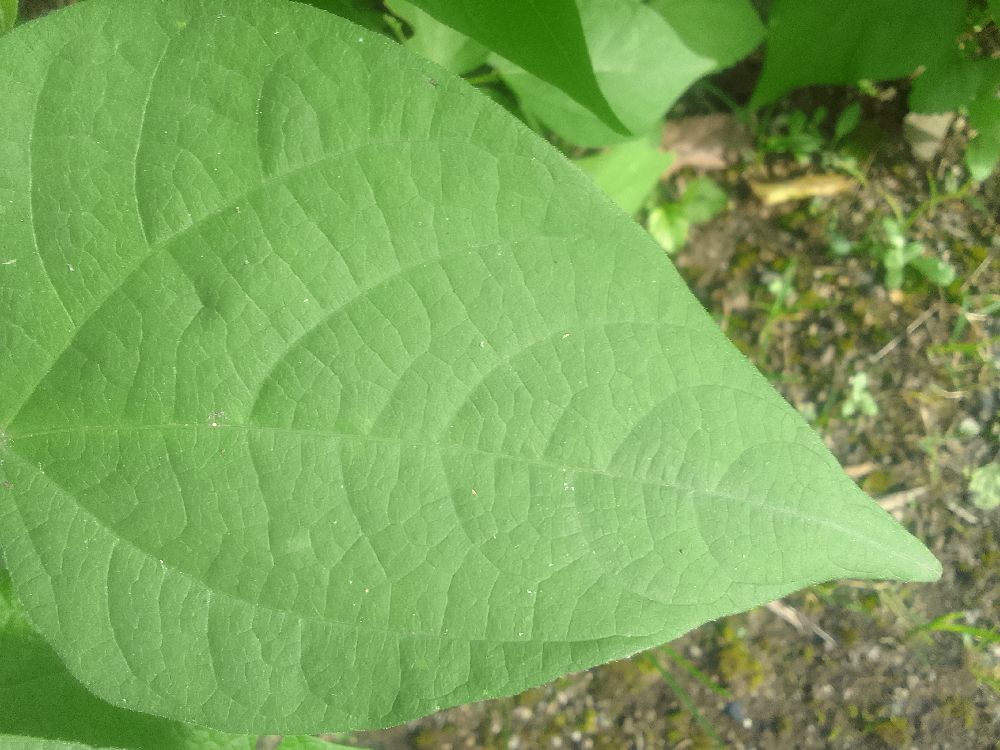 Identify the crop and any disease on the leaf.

common bean, healthy
